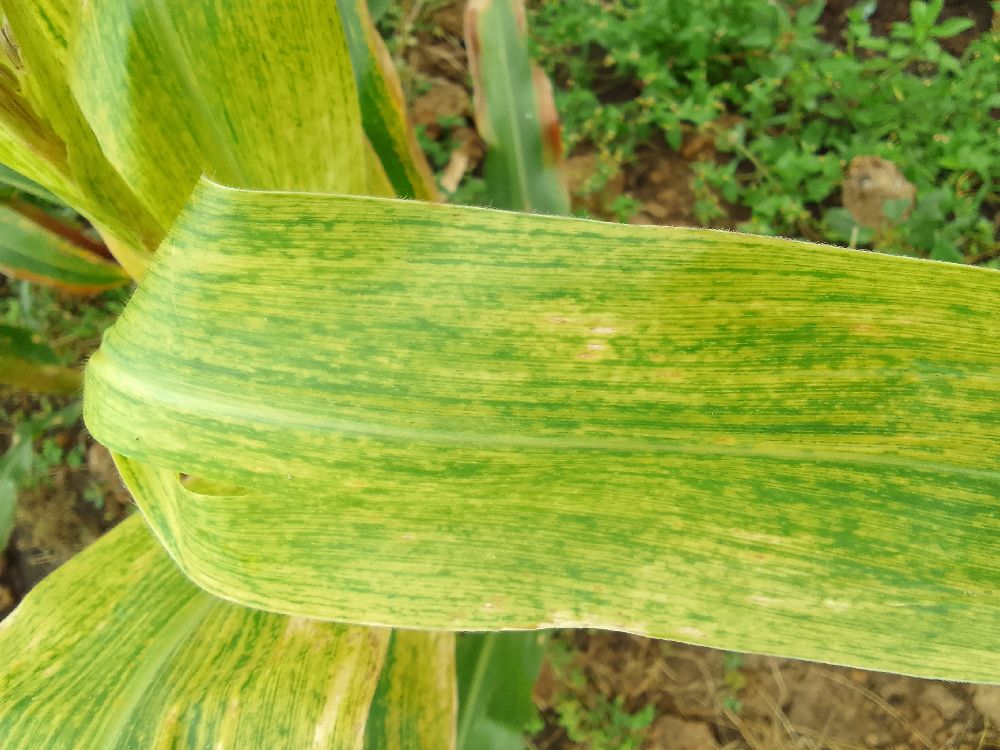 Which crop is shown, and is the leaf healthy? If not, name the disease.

maize, maize lethal necrosis
